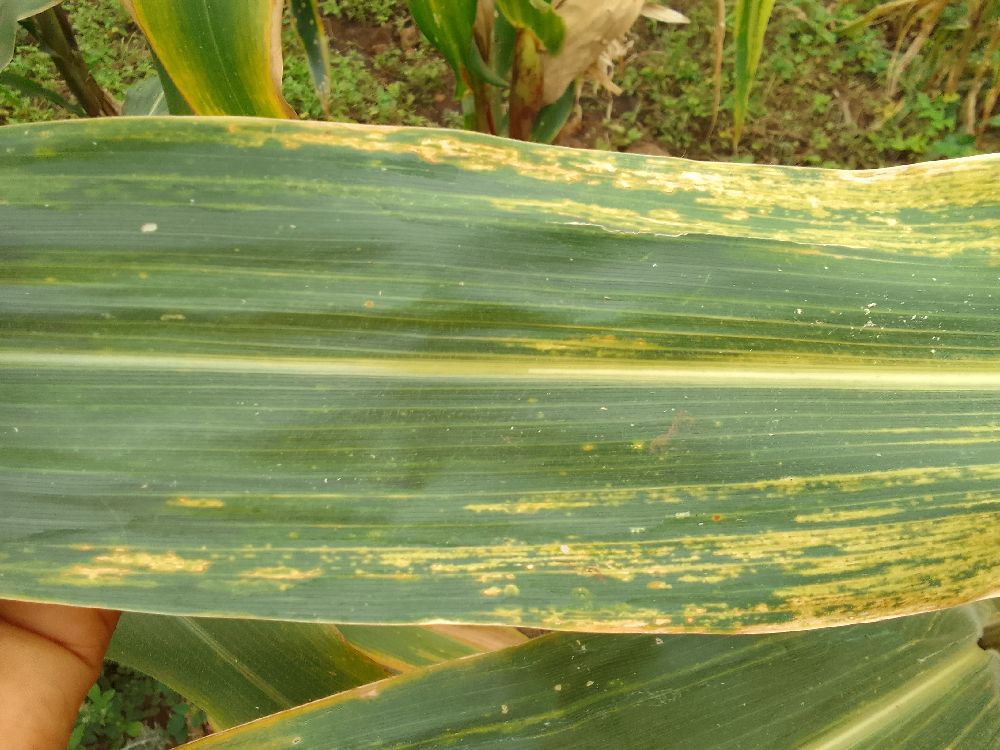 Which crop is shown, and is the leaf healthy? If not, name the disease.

maize, maize lethal necrosis
